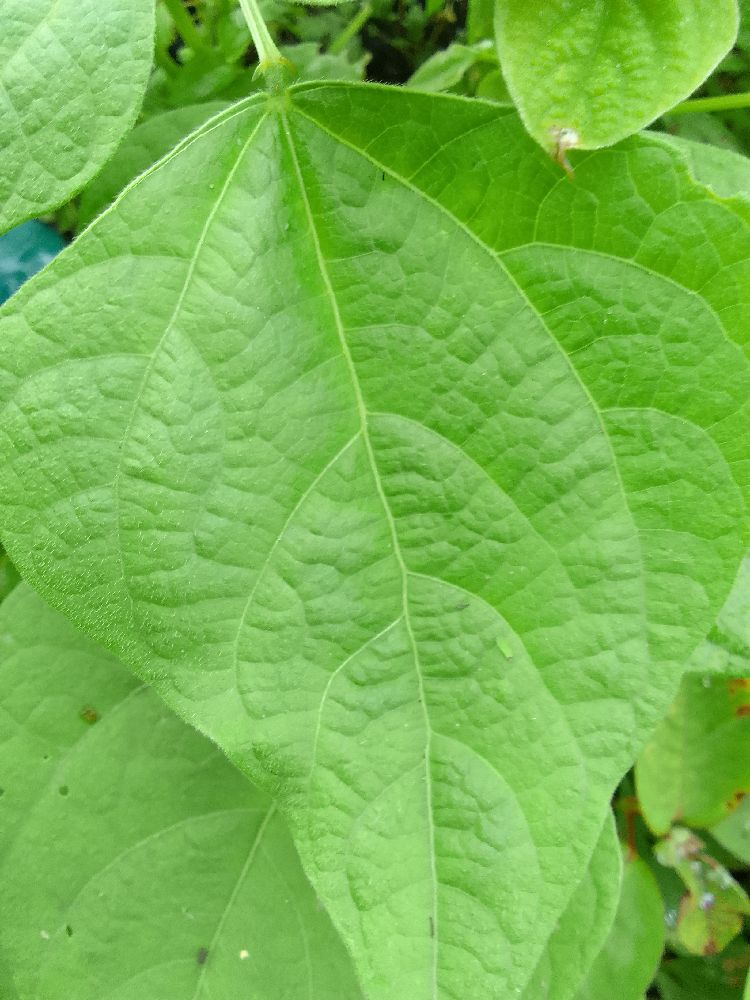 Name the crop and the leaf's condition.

common bean, healthy
